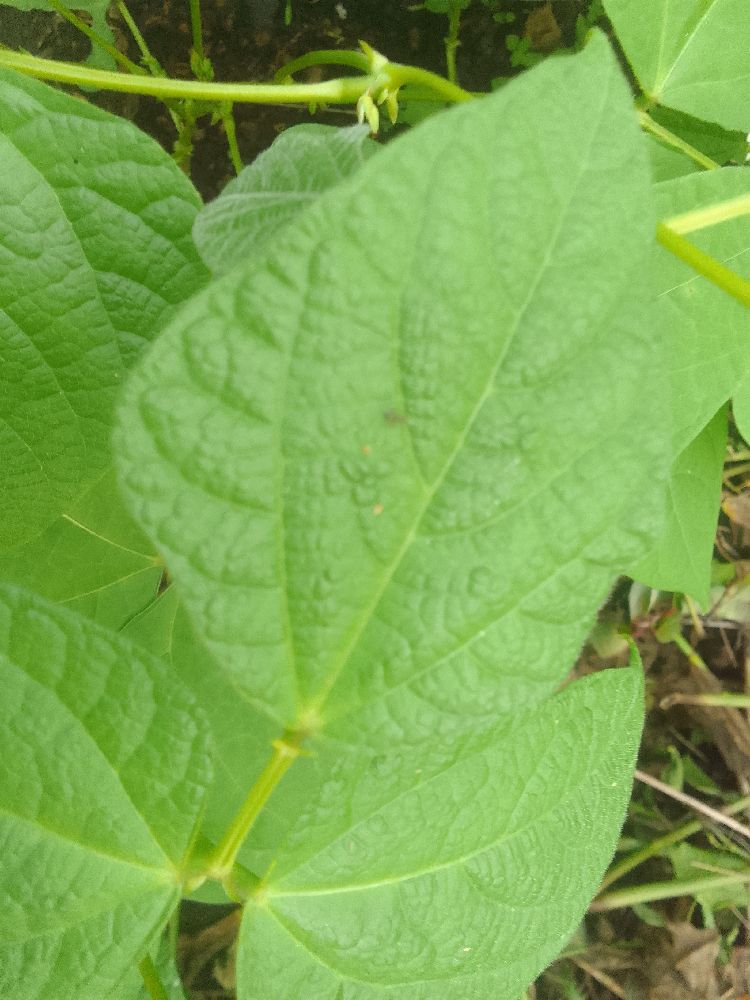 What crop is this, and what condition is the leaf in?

common bean, healthy
